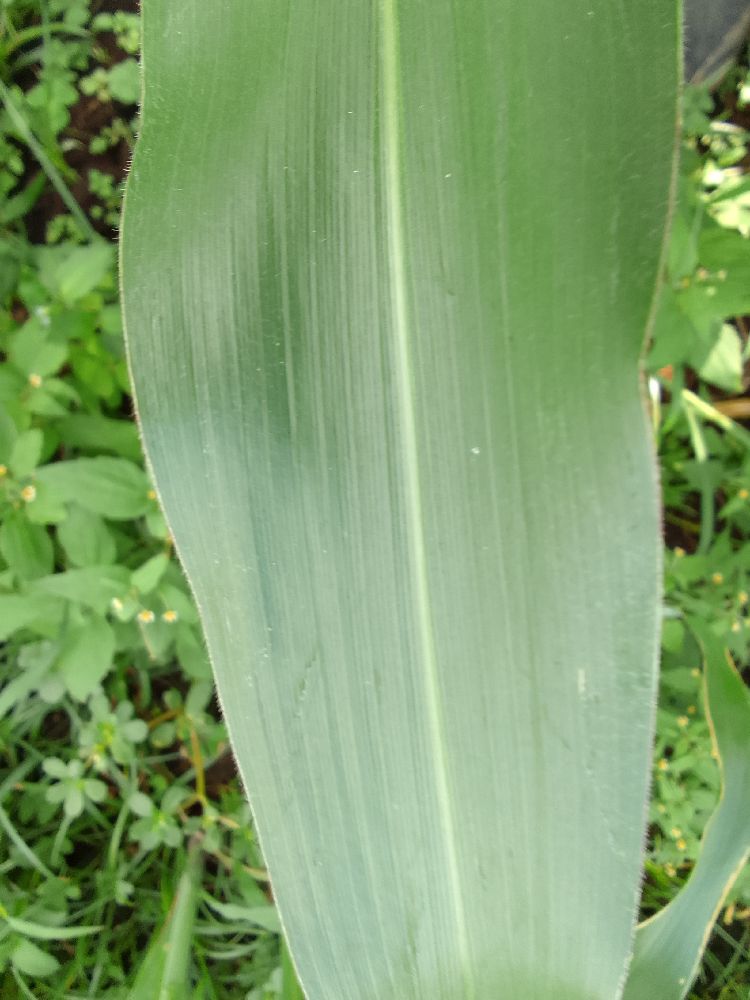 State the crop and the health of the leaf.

maize, healthy
